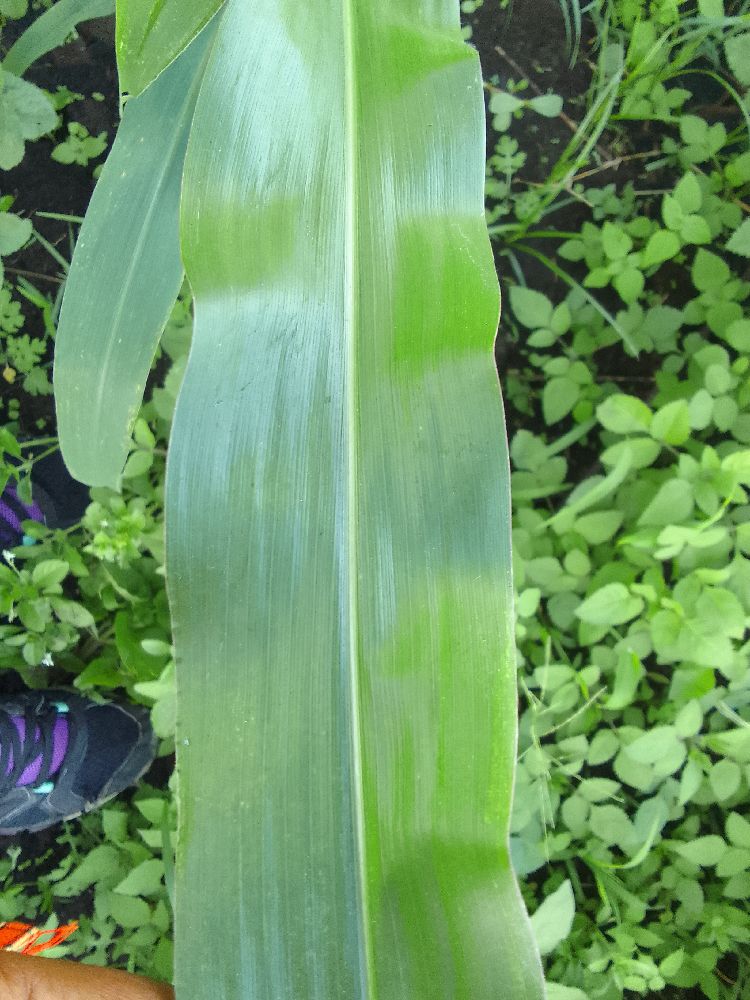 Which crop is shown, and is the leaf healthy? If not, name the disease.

maize, healthy
